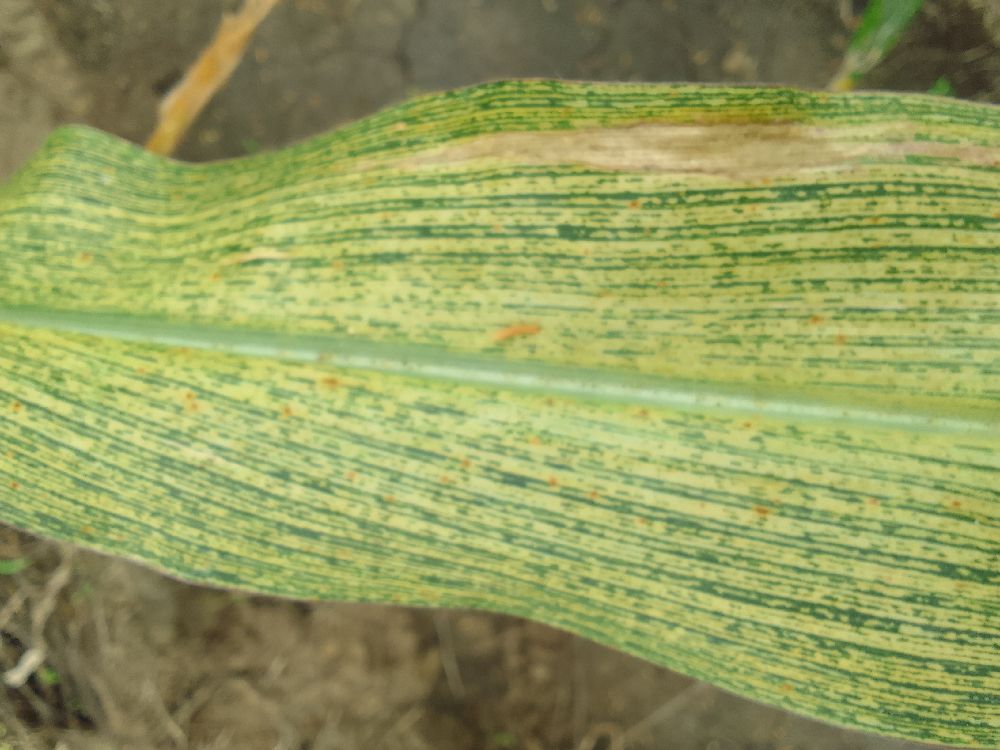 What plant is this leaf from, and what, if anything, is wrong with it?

maize, maize streak virus
